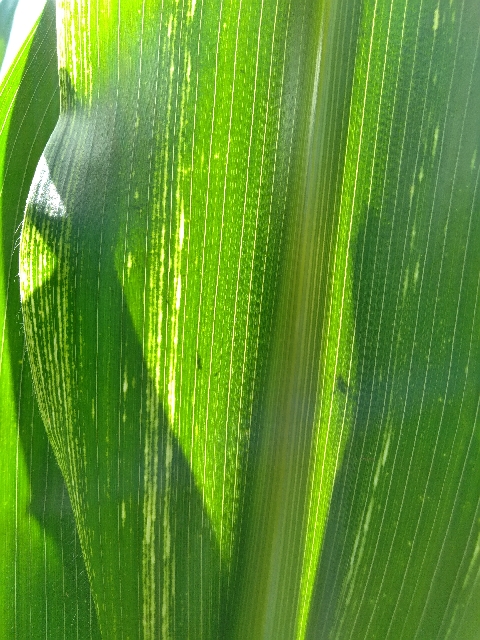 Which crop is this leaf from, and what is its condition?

maize, maize lethal necrosis
